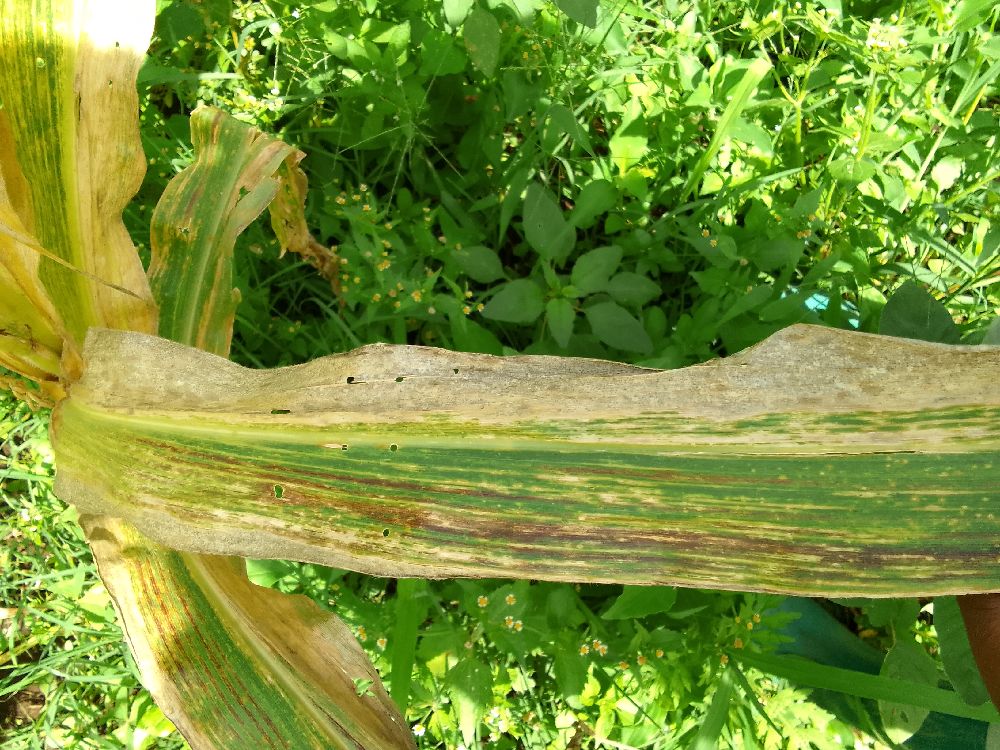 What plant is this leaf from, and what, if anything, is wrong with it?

maize, maize lethal necrosis
